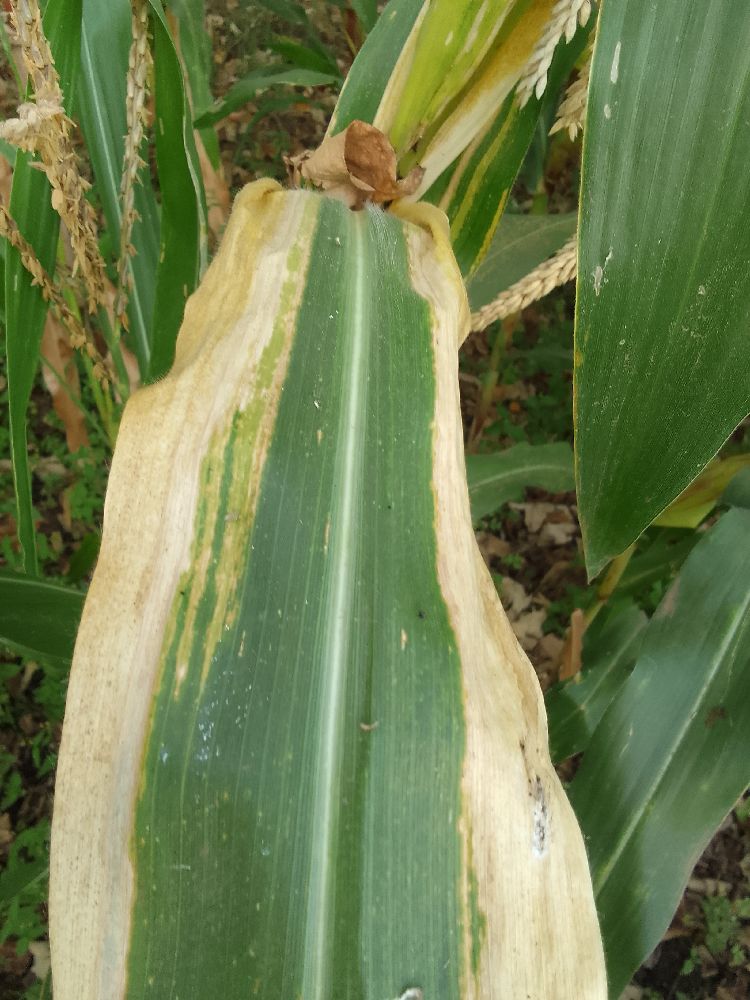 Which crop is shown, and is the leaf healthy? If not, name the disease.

maize, maize lethal necrosis
